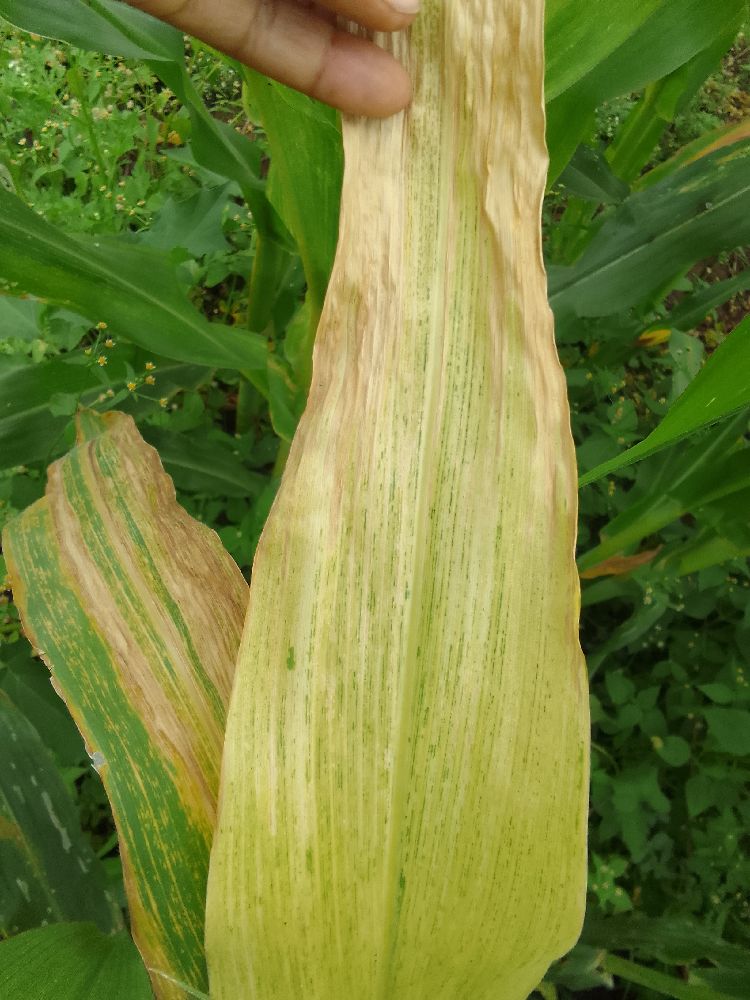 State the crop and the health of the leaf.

maize, maize lethal necrosis
